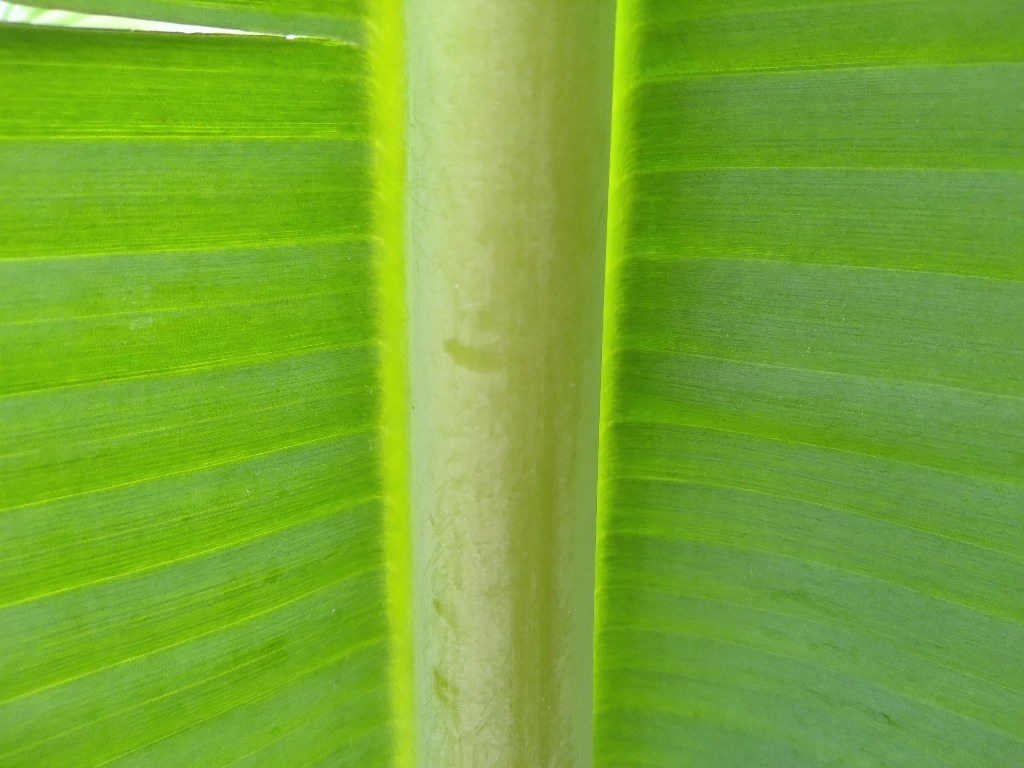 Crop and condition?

banana, healthy
